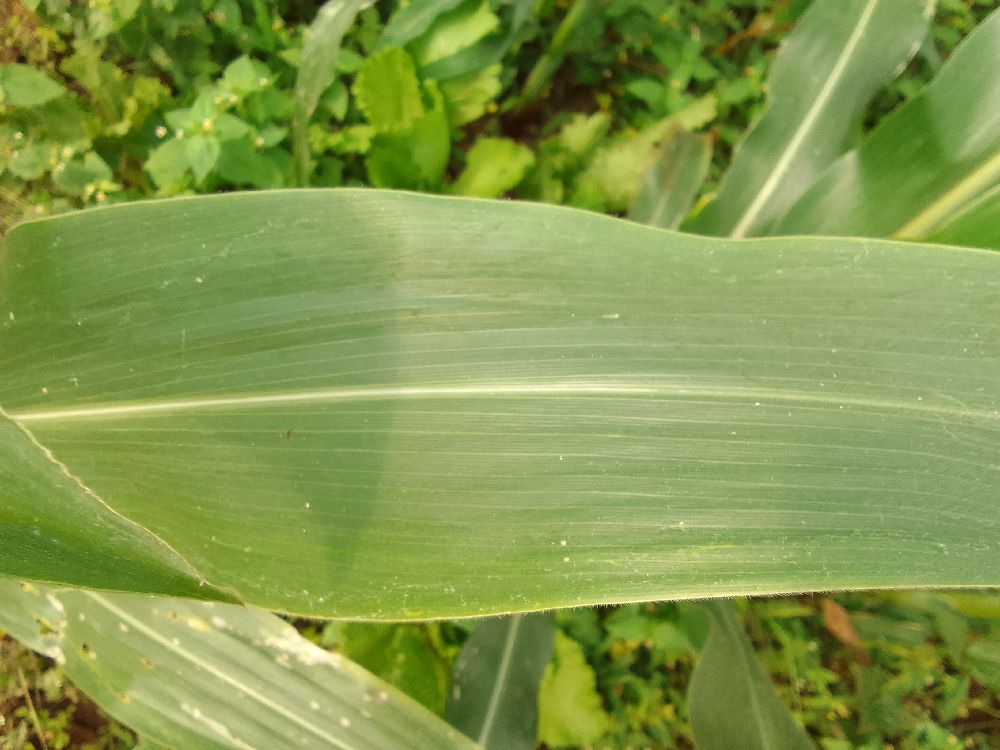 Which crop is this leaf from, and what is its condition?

maize, healthy
